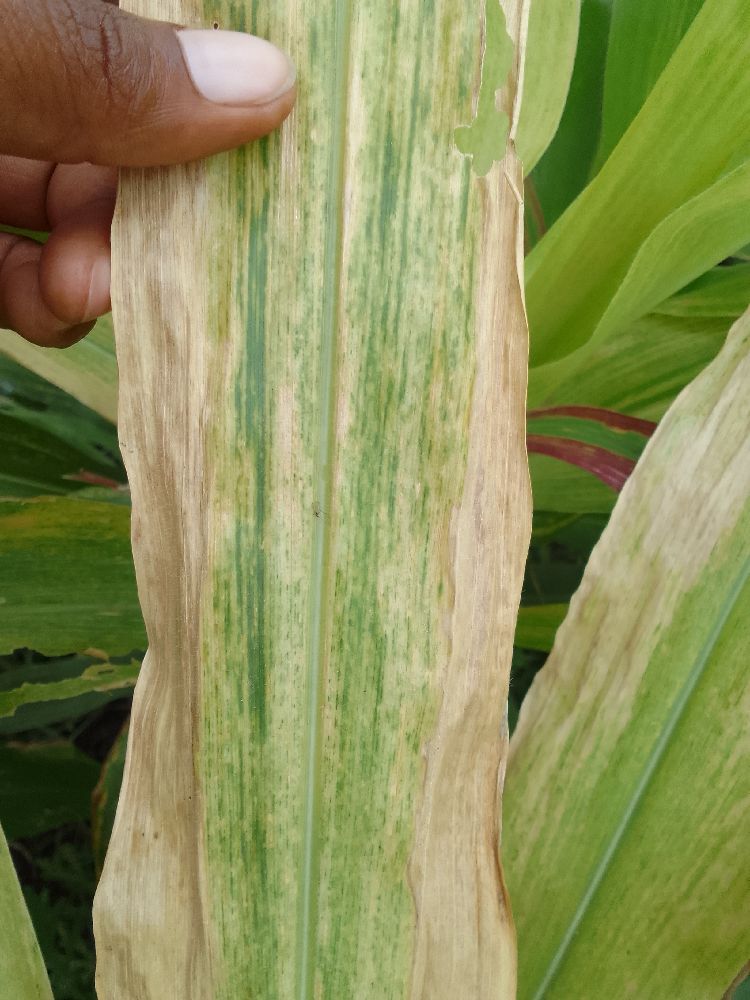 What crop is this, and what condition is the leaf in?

maize, maize lethal necrosis
